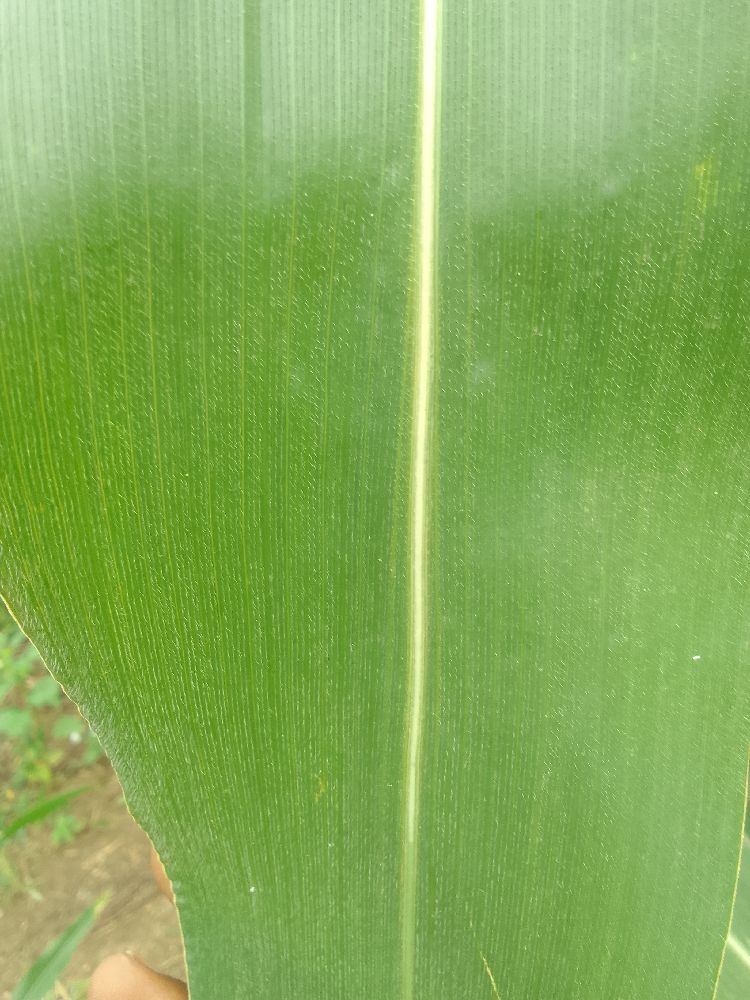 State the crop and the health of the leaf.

maize, healthy
